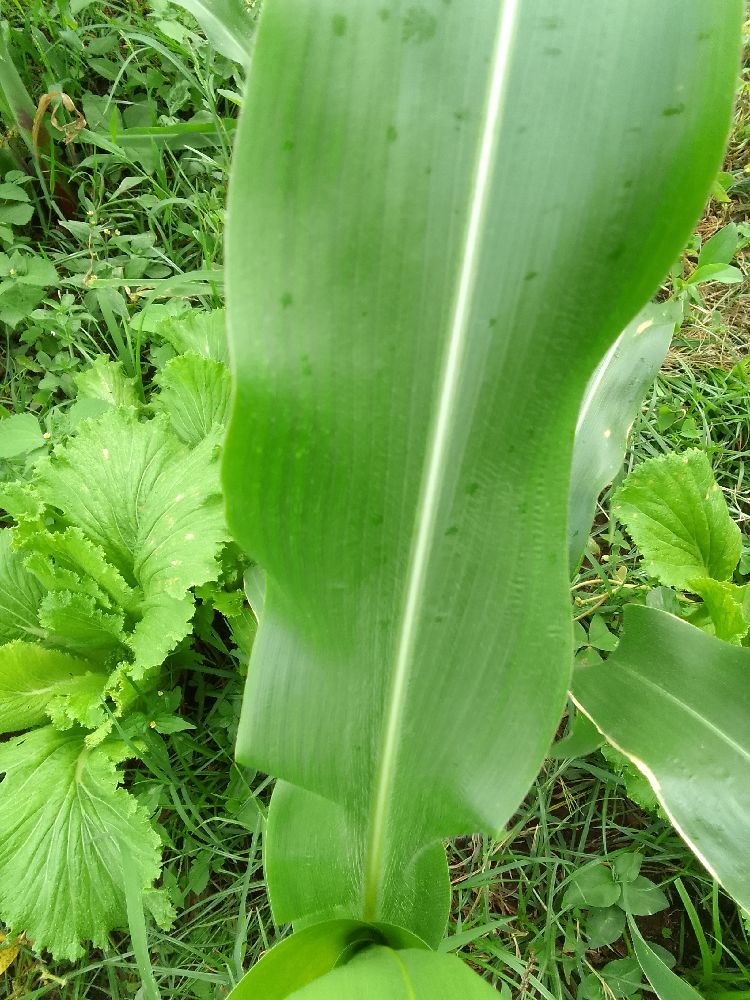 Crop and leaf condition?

maize, healthy
